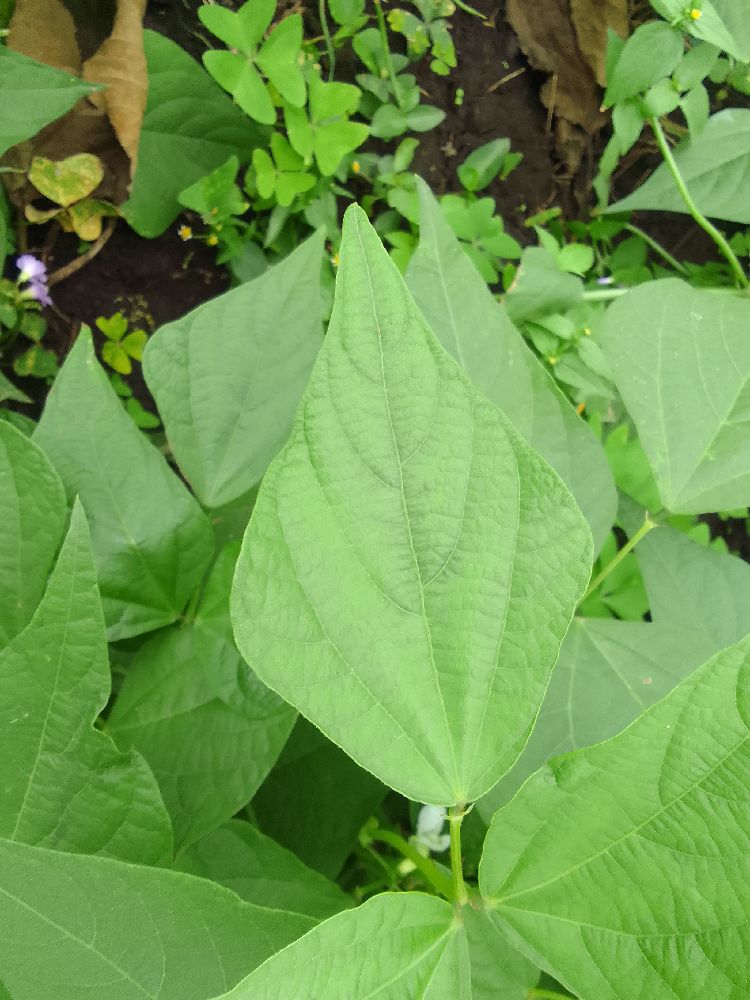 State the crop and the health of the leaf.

common bean, healthy
